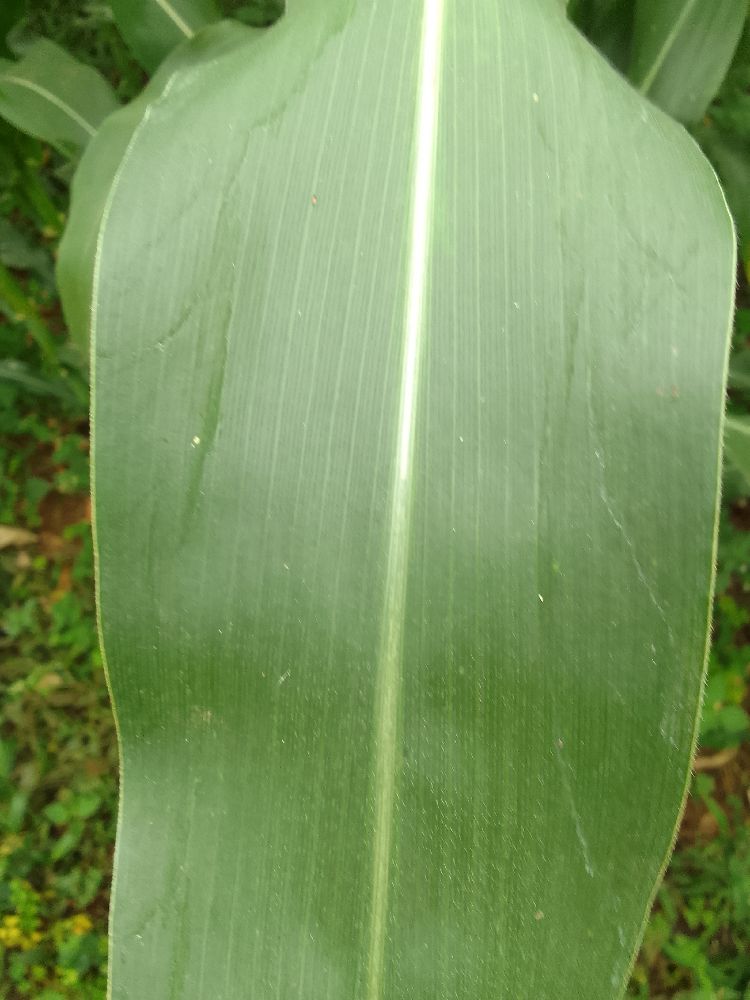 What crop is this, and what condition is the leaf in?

maize, healthy
